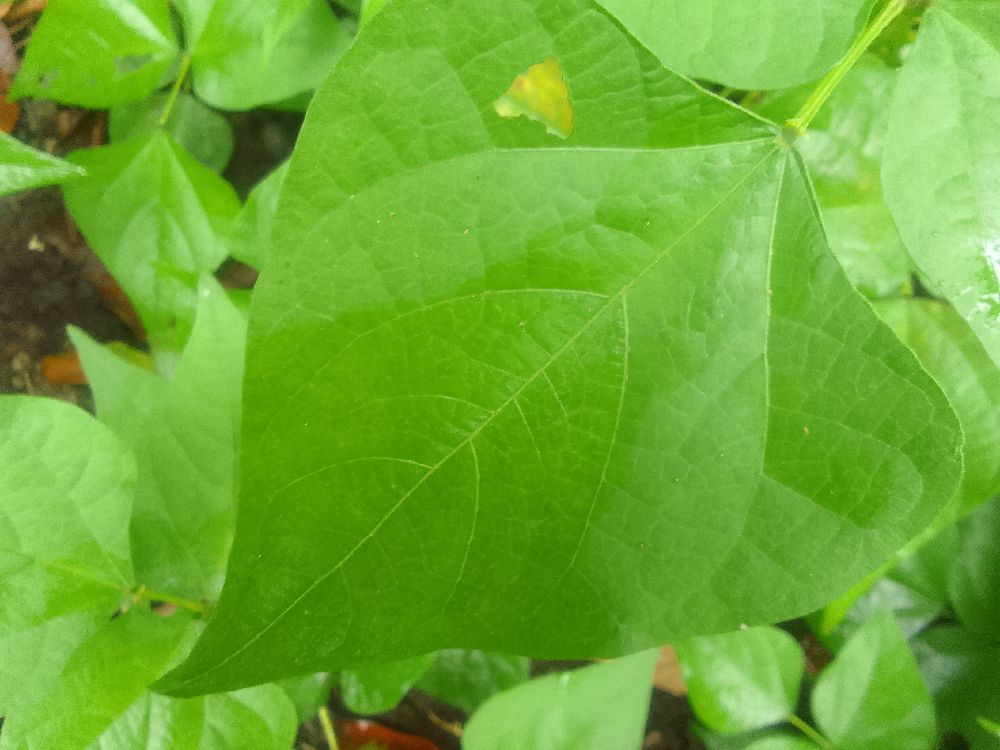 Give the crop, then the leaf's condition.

common bean, healthy
